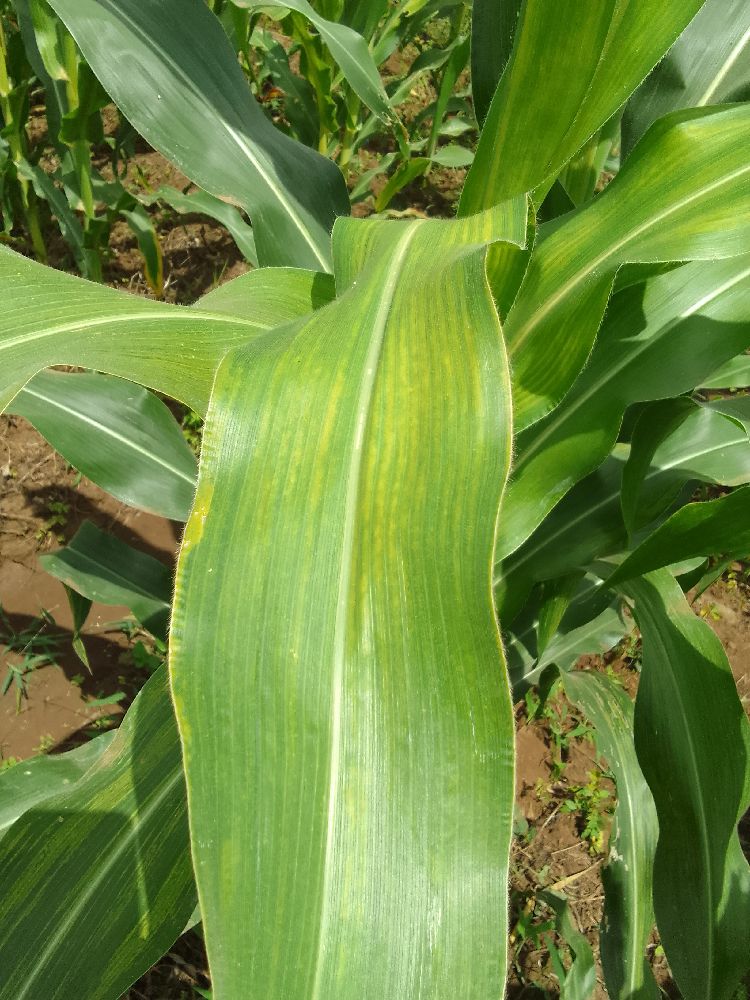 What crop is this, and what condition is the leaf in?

maize, maize lethal necrosis
